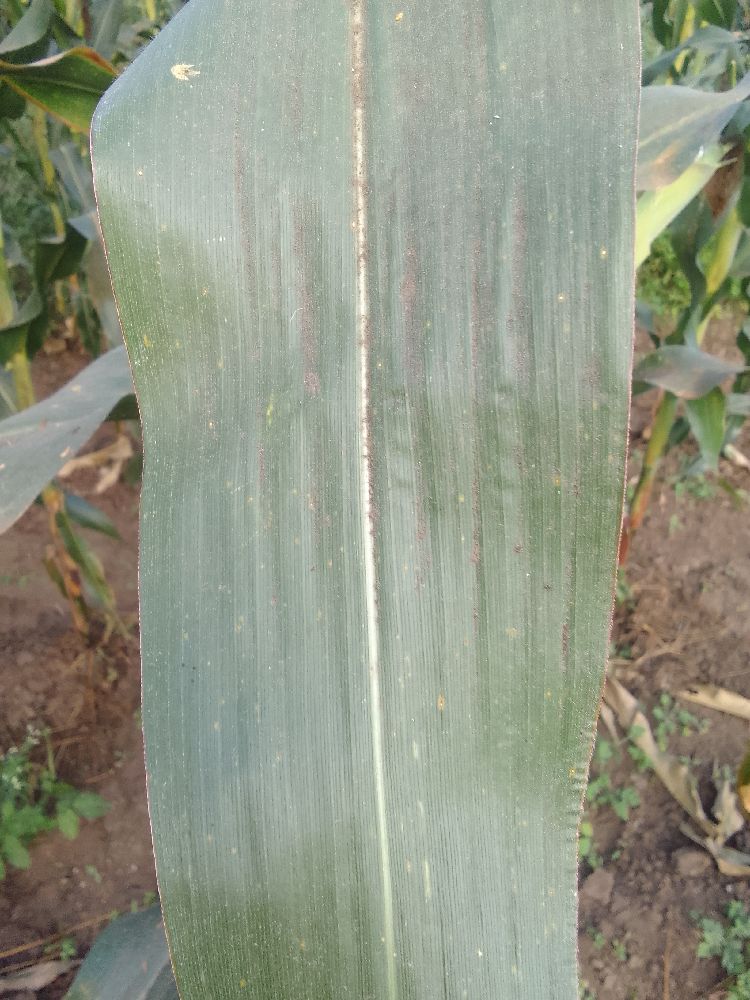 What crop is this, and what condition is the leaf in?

maize, healthy
